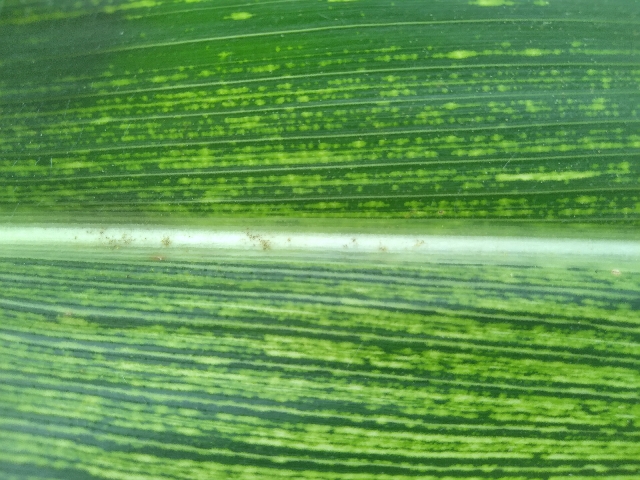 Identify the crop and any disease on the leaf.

maize, maize streak virus
